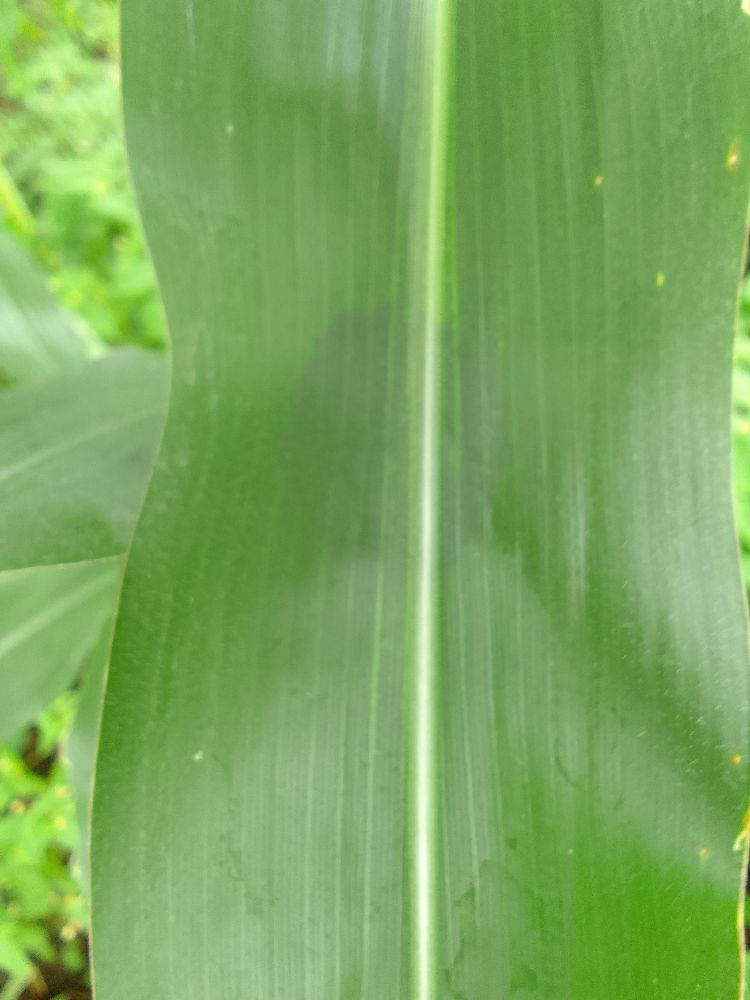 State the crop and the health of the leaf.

maize, healthy
